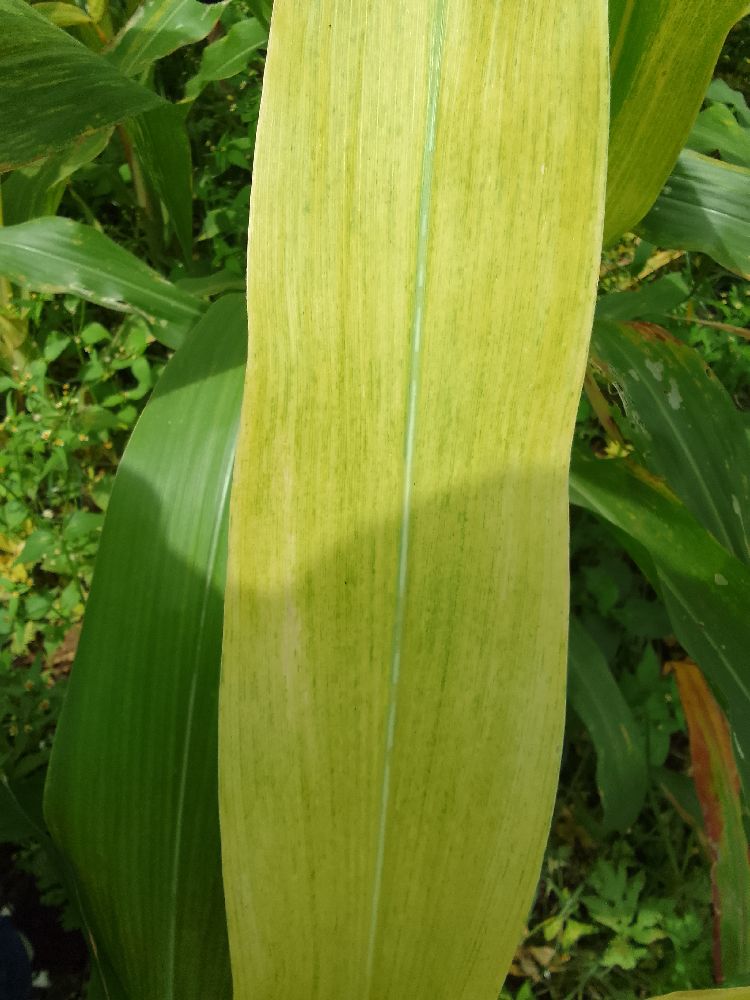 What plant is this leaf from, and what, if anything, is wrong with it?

maize, maize lethal necrosis
